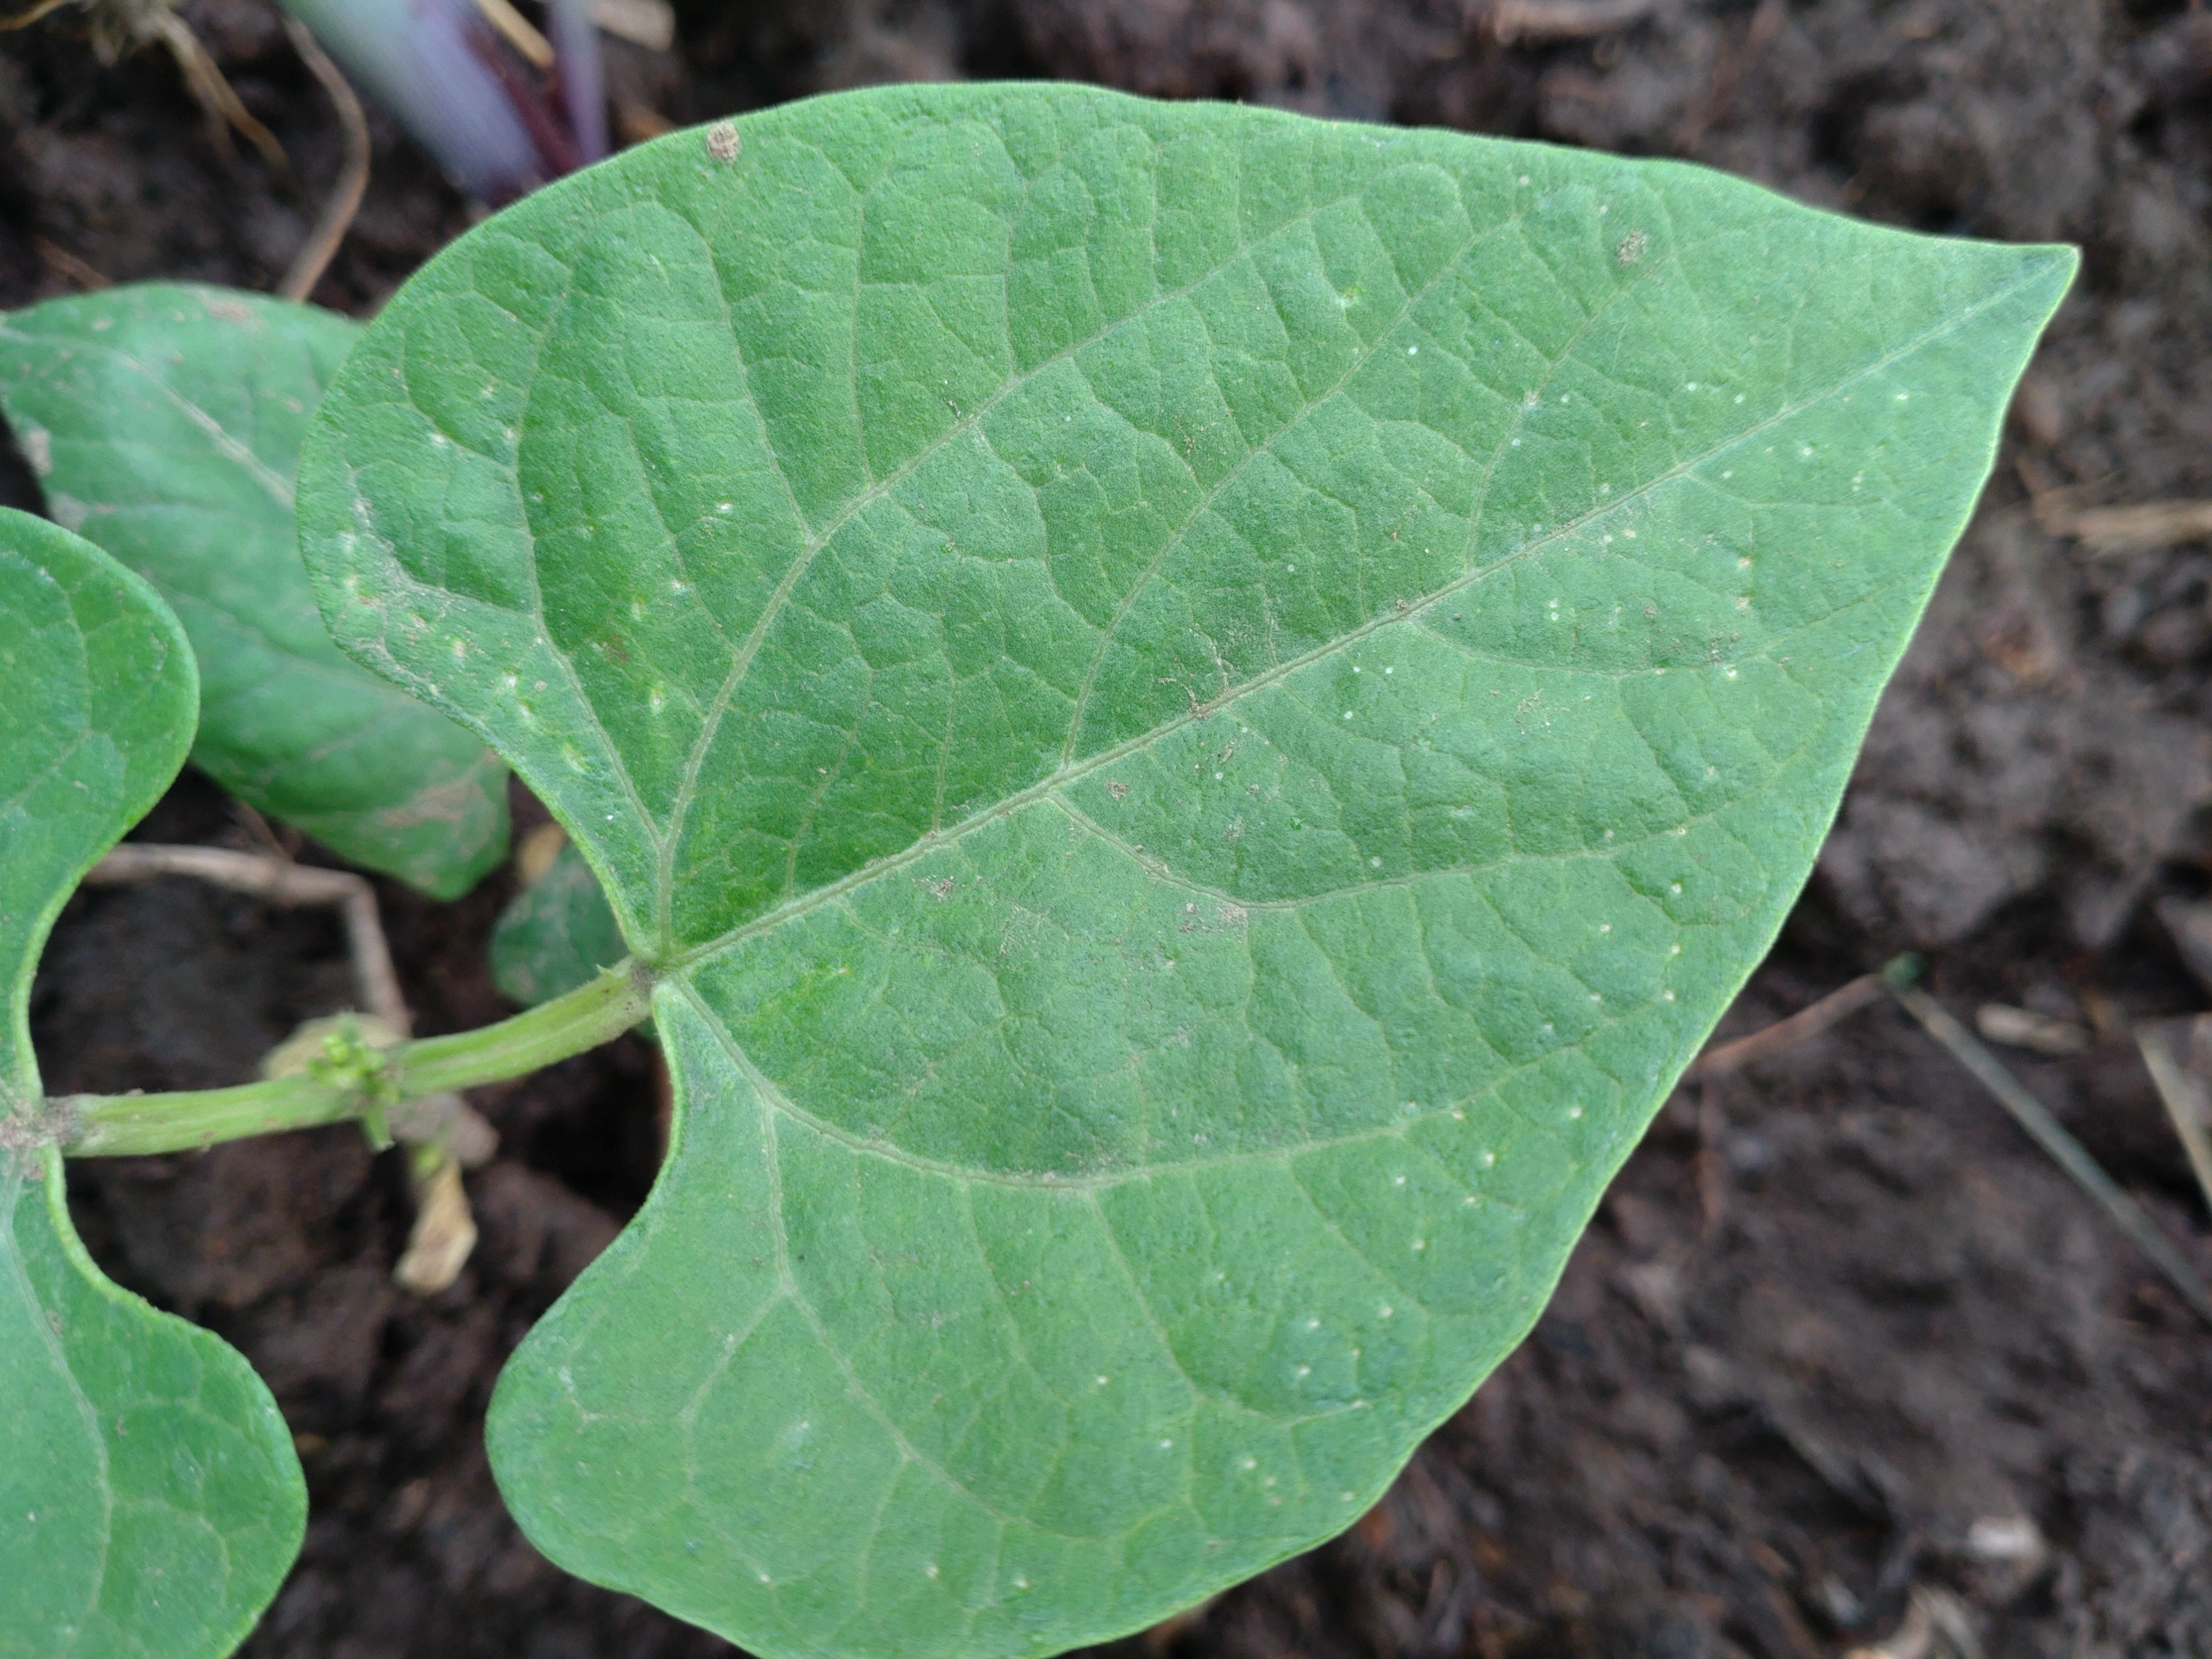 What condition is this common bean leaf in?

healthy
